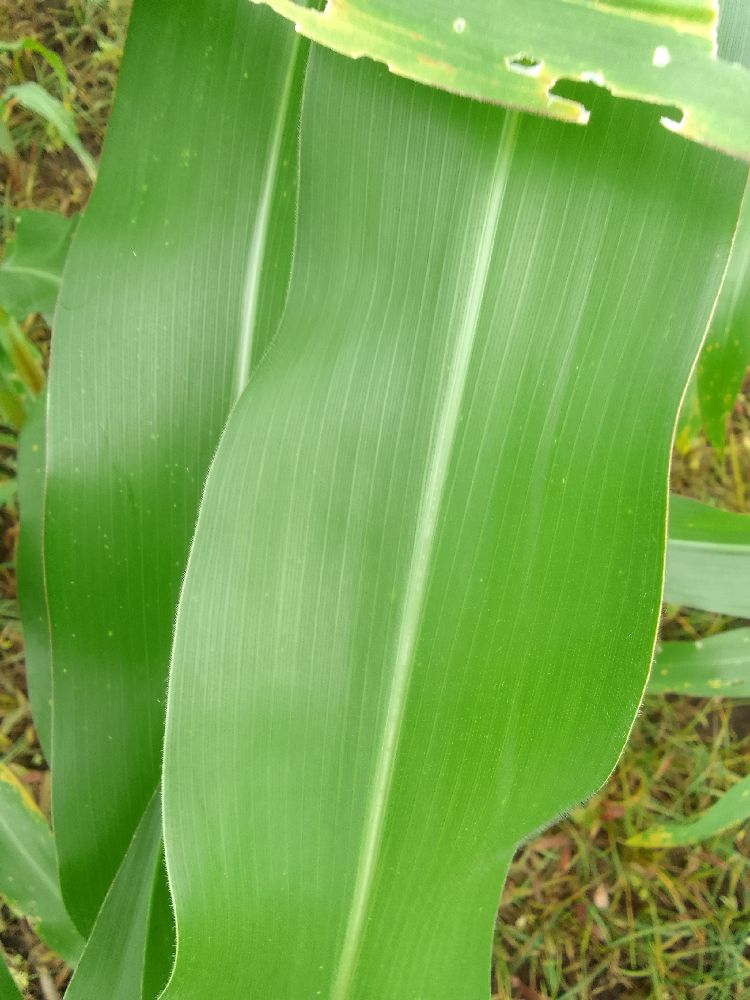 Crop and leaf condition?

maize, healthy
